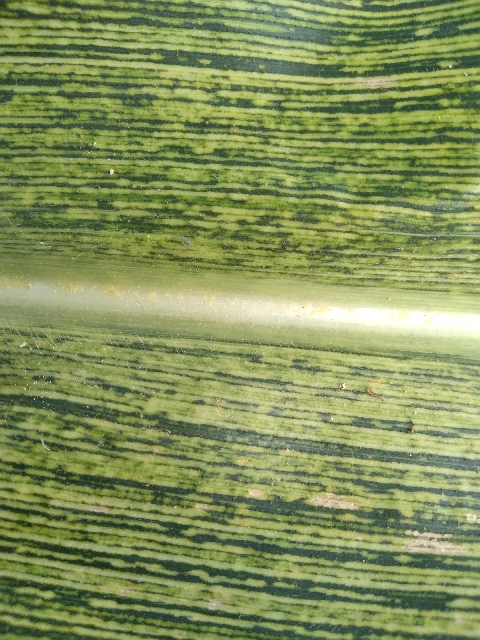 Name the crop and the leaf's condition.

maize, maize streak virus
